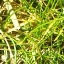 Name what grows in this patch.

grass
